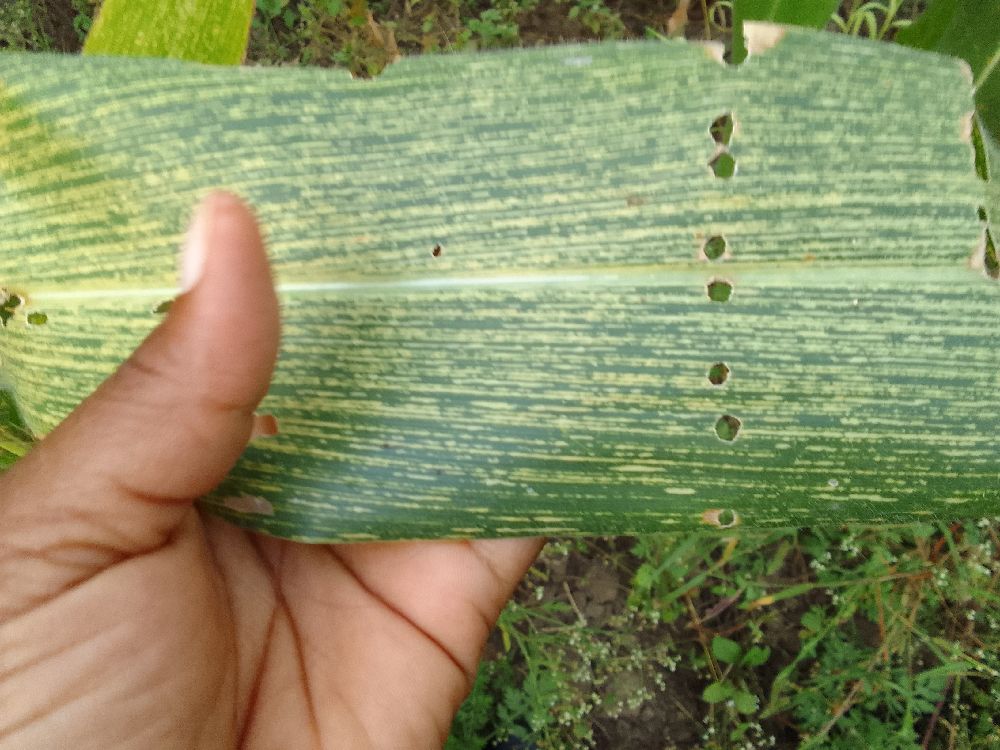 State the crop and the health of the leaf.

maize, maize streak virus
